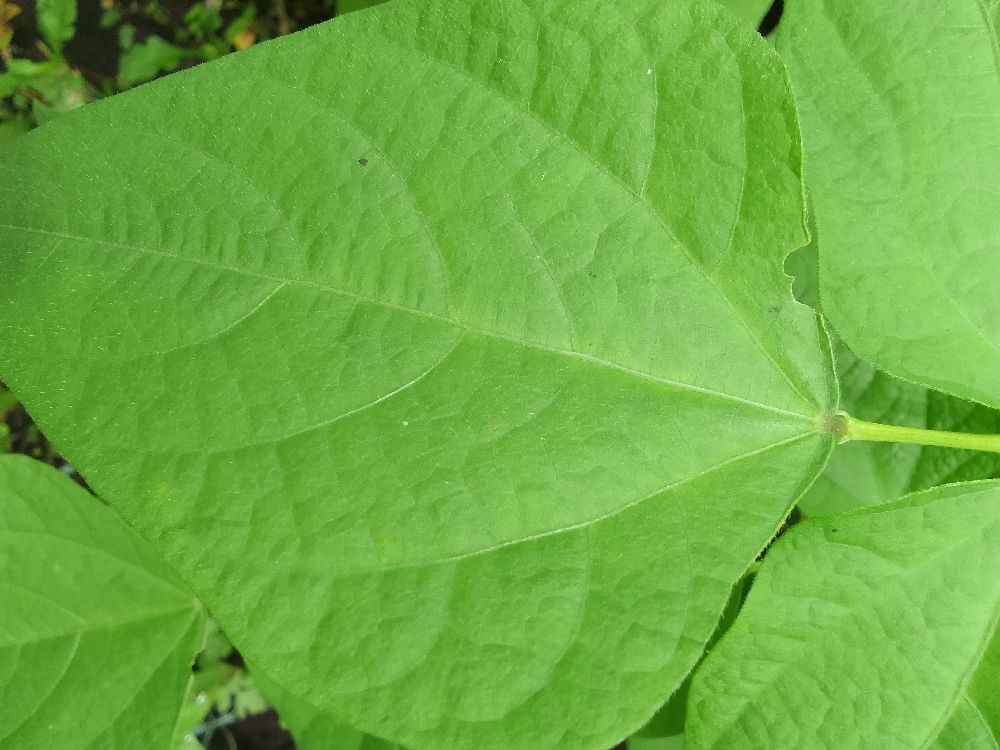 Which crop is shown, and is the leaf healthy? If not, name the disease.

common bean, healthy
